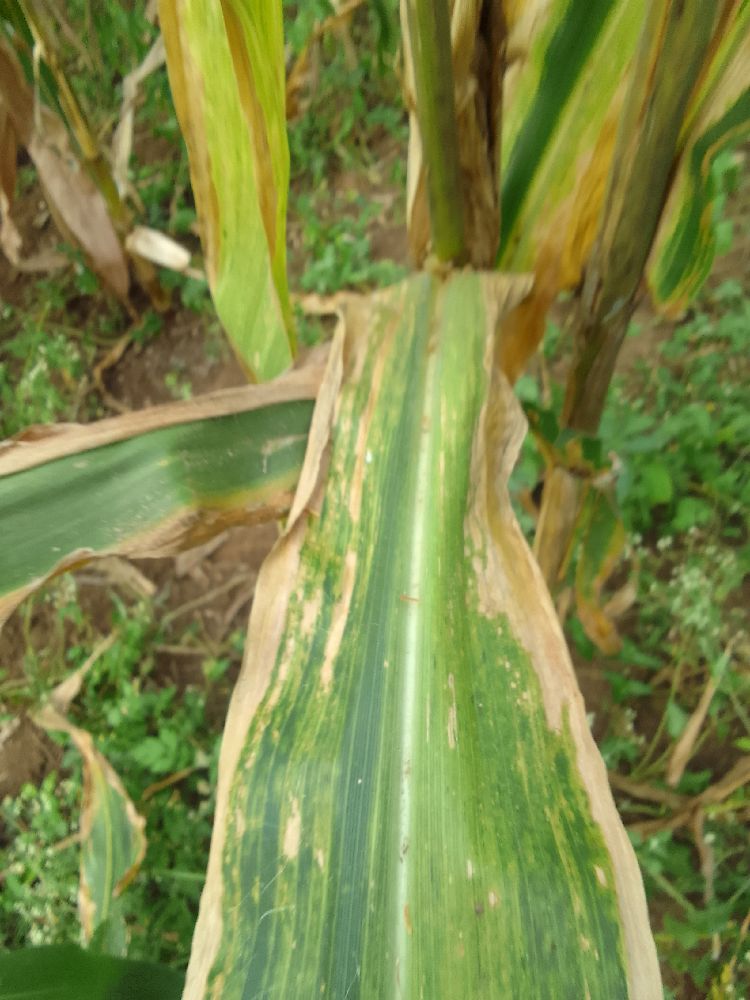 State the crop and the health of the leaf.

maize, maize lethal necrosis
